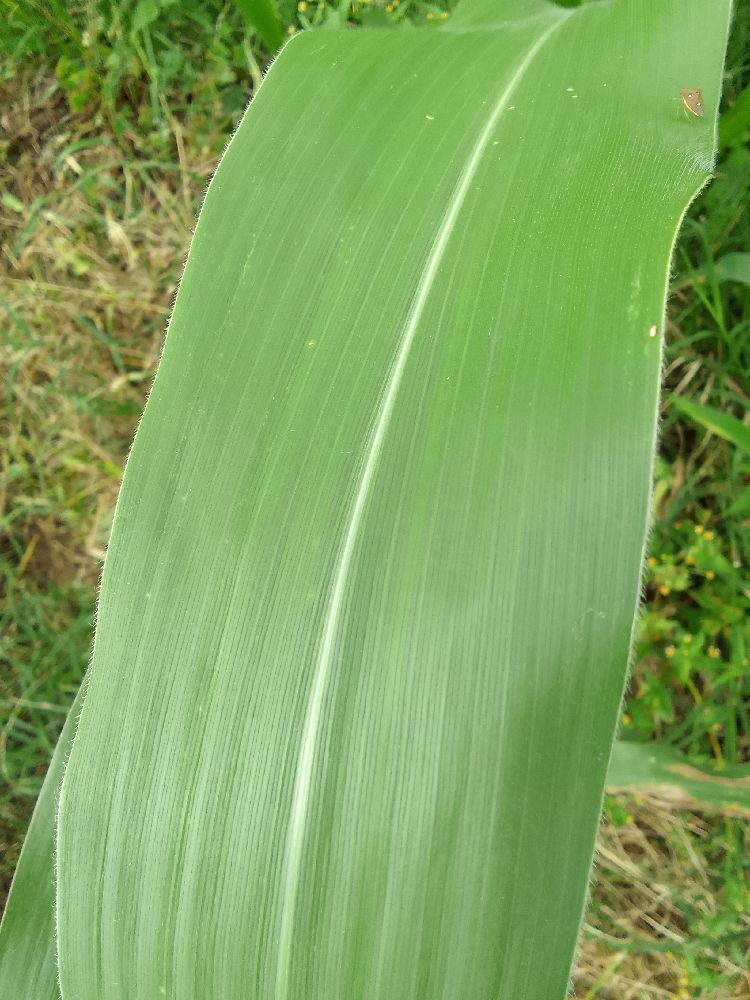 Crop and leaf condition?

maize, healthy
